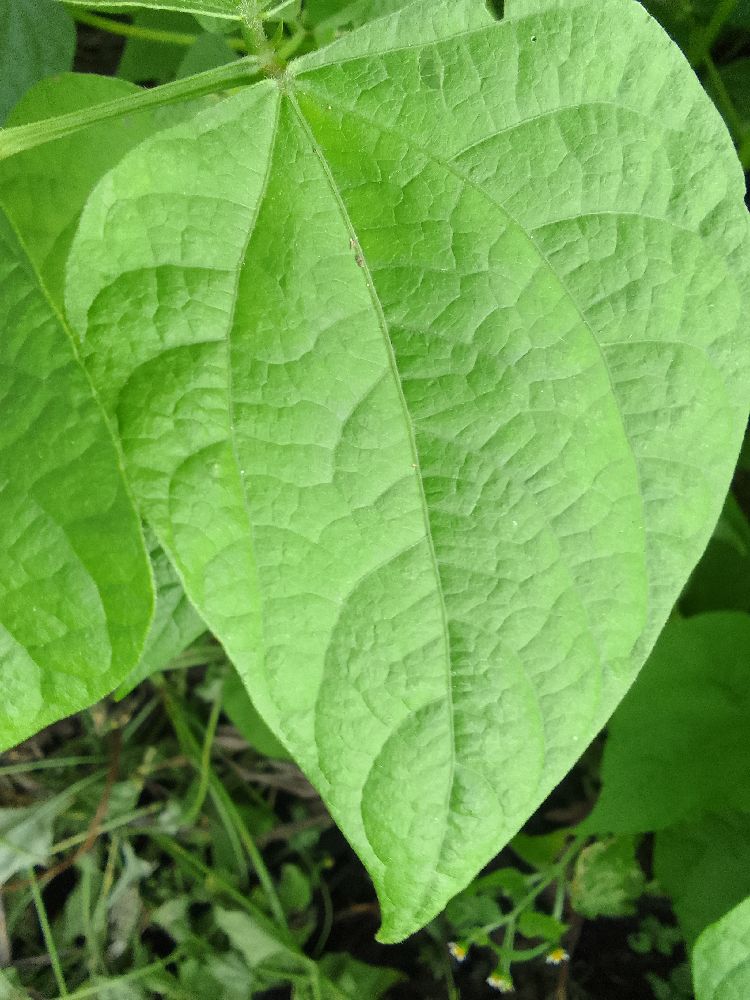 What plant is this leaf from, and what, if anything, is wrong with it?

common bean, healthy
